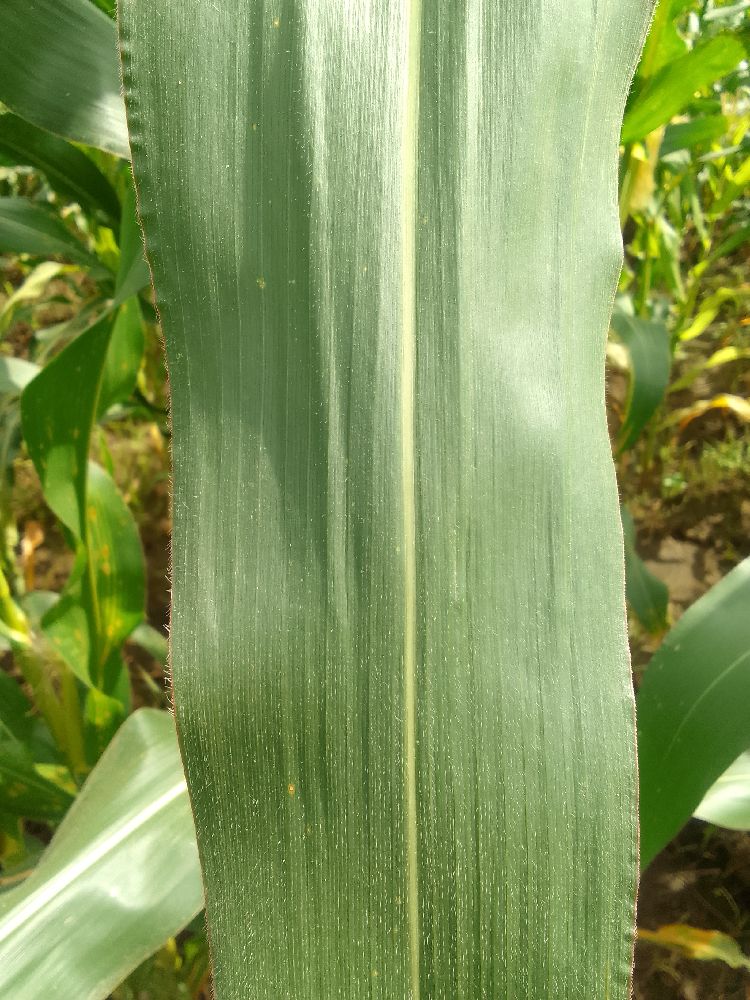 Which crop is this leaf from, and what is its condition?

maize, healthy
